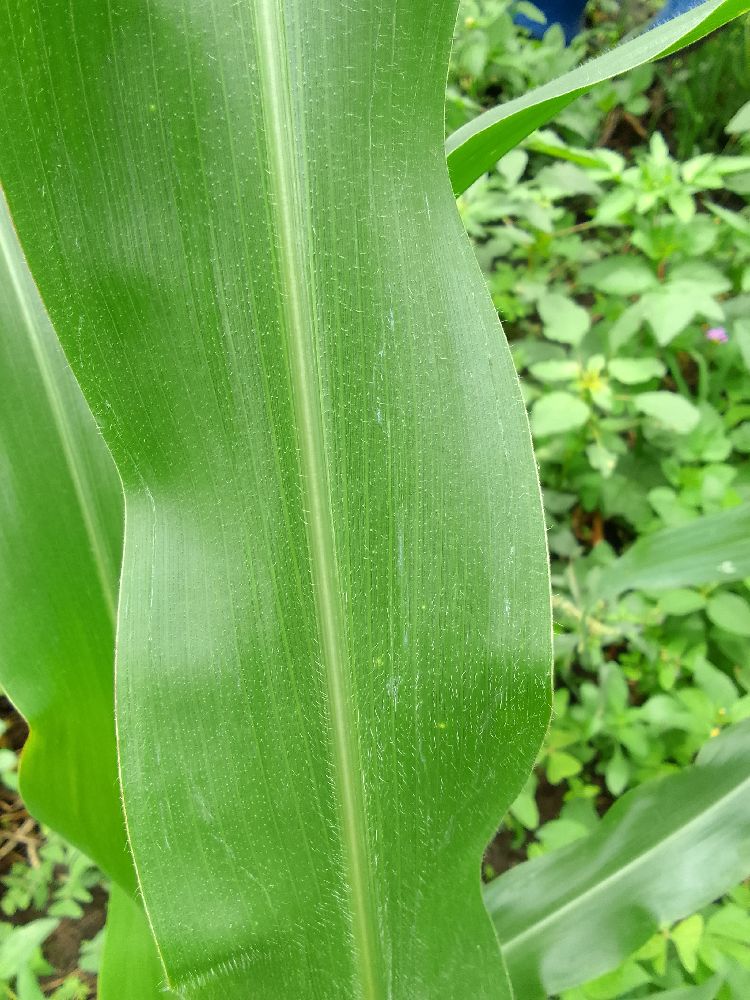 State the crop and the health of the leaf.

common bean, healthy
